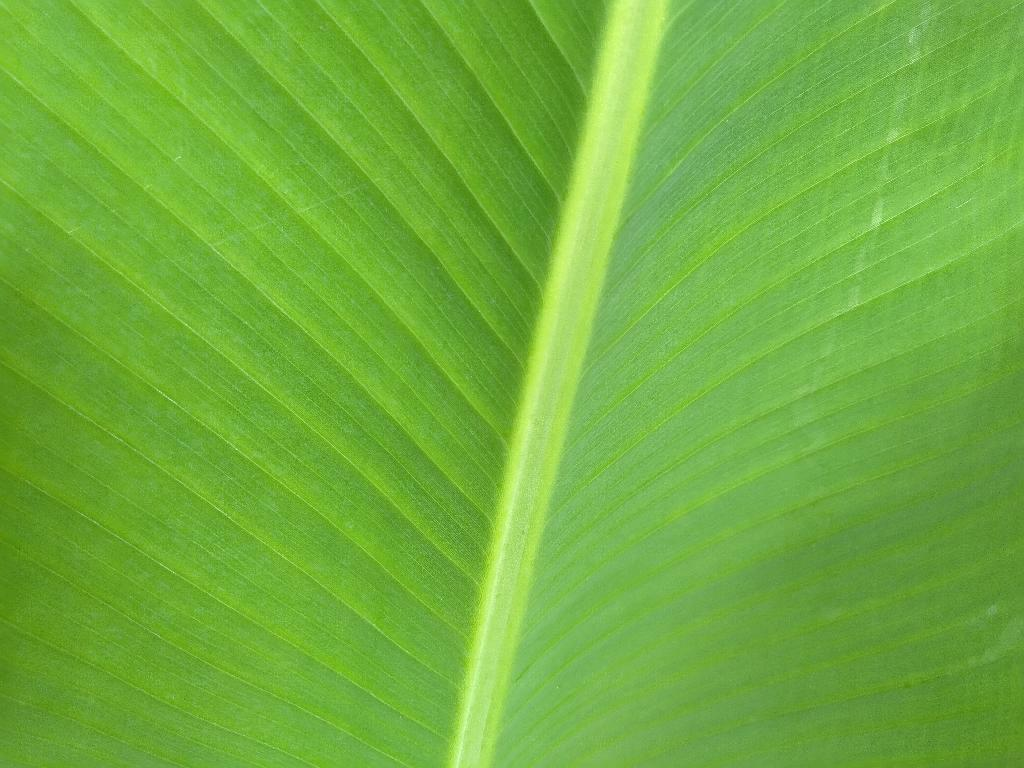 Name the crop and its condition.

banana, healthy
